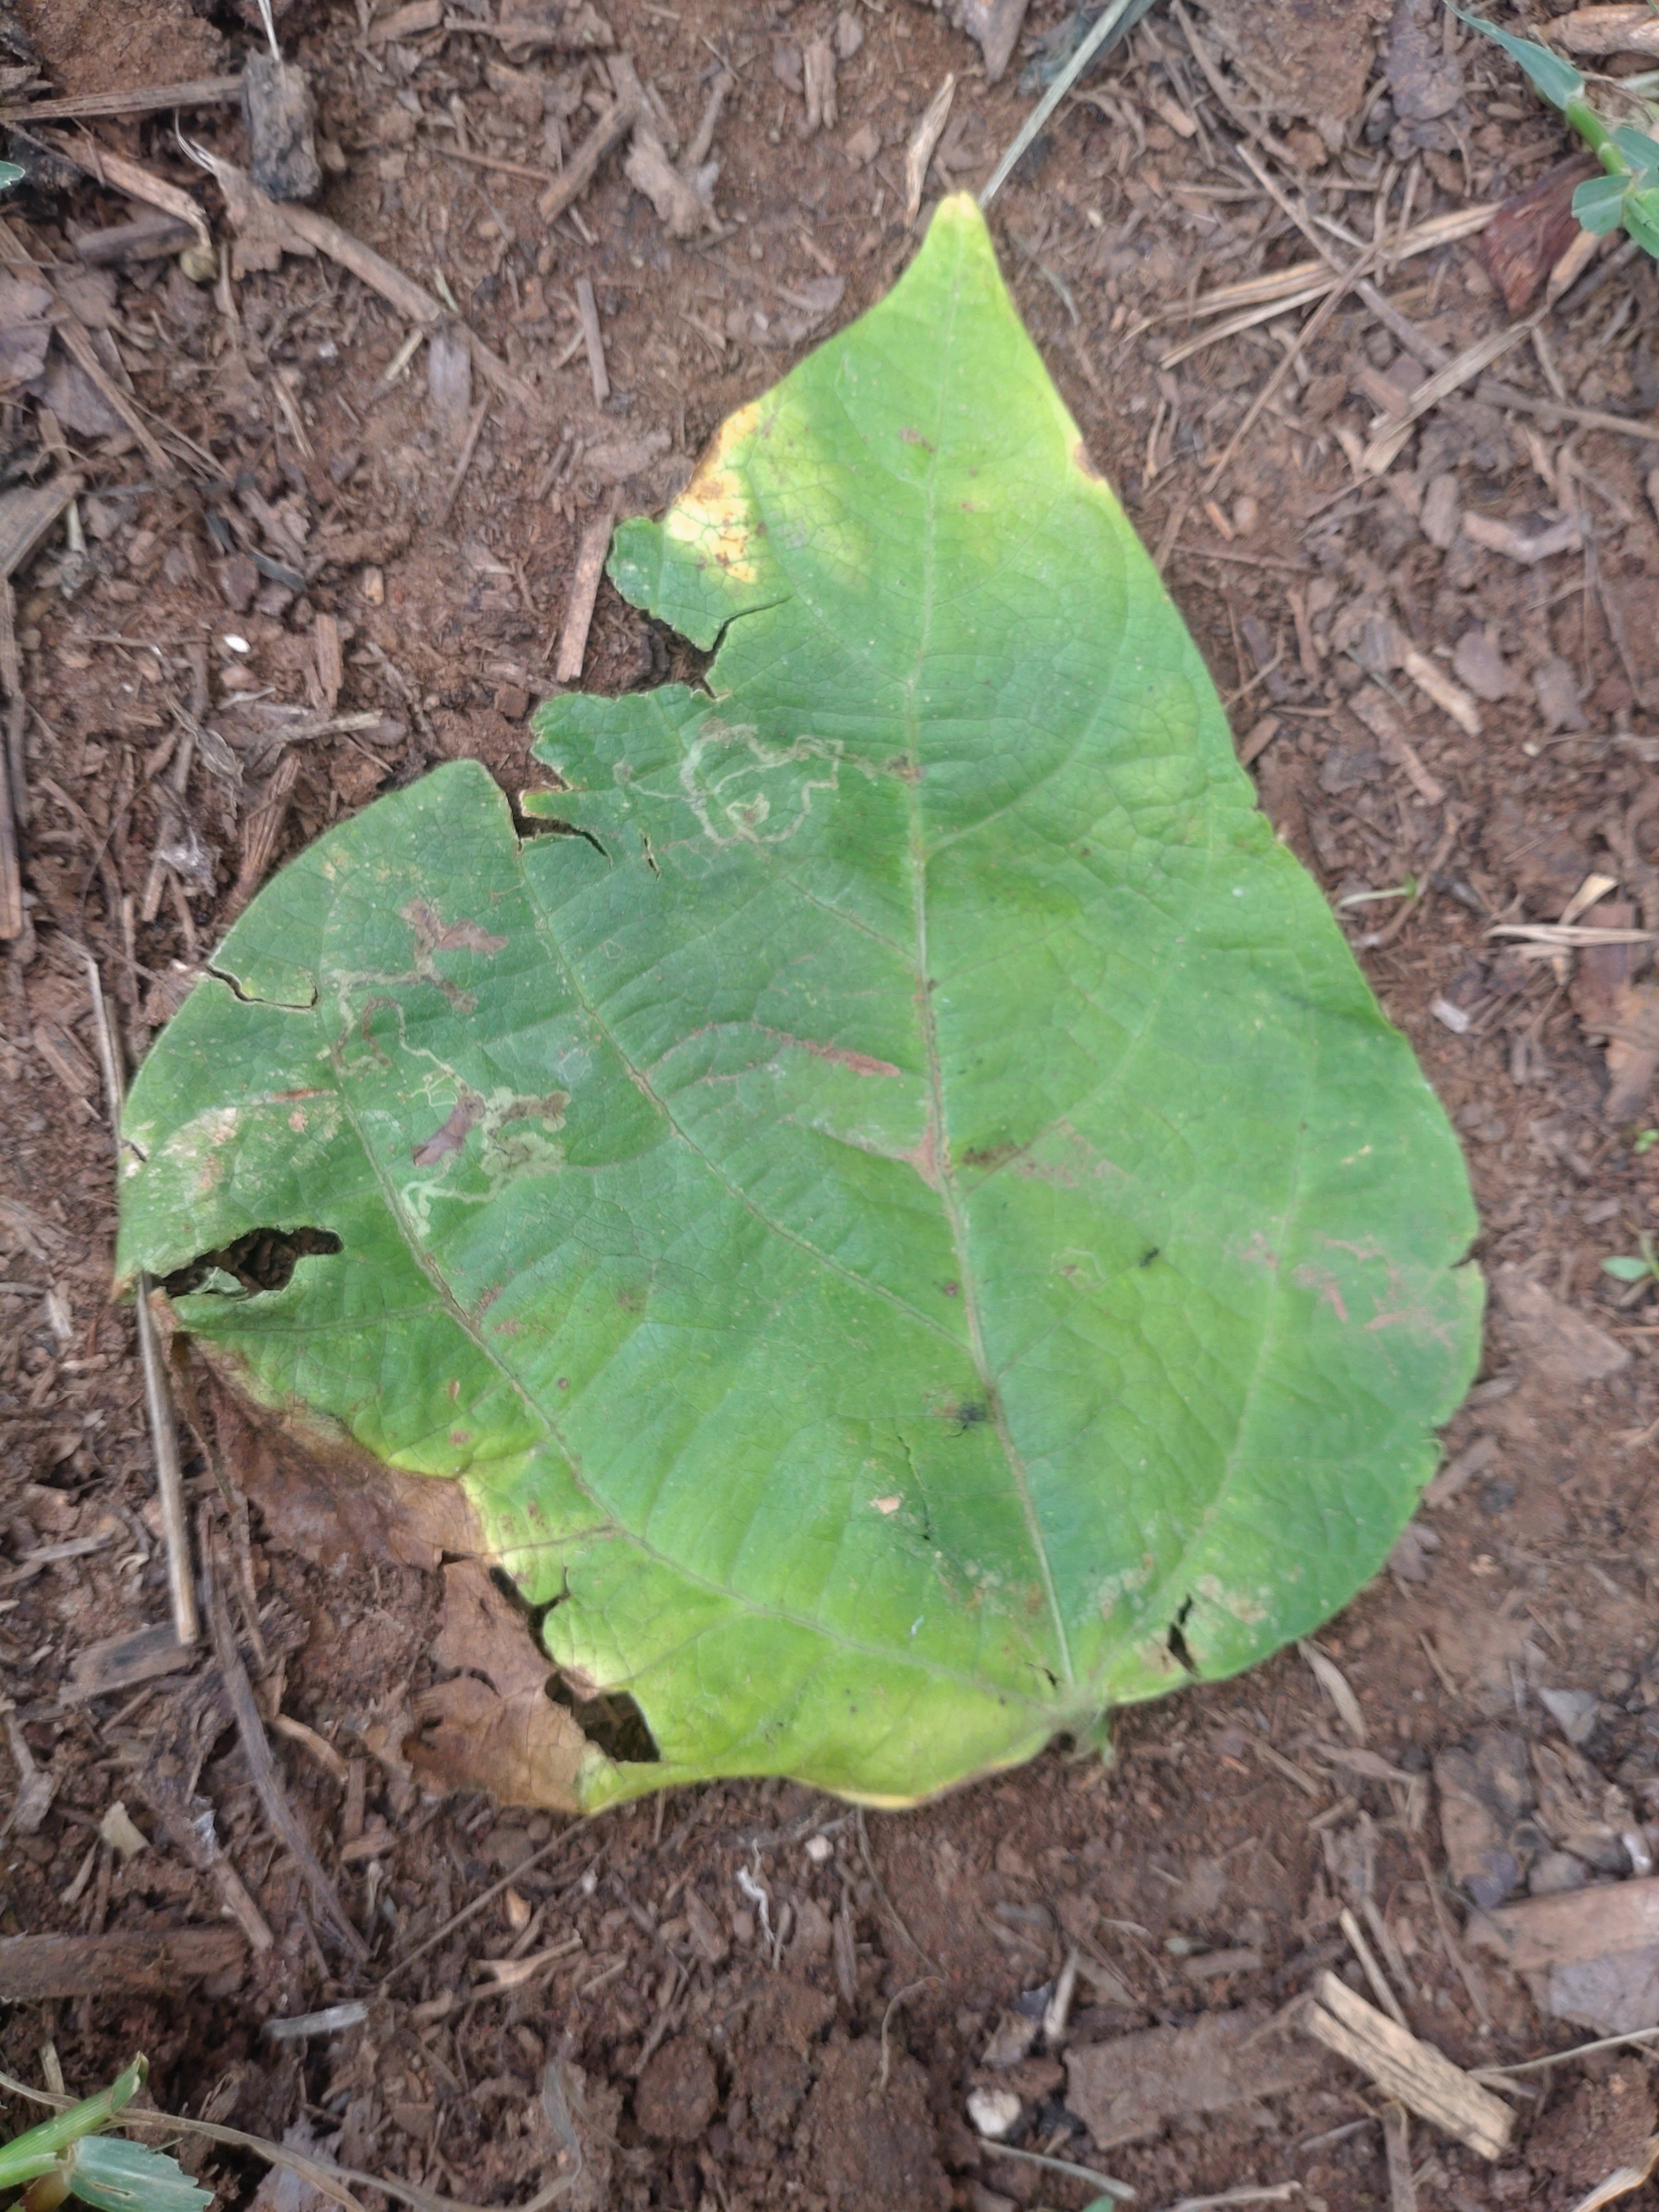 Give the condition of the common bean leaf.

anthracnose
